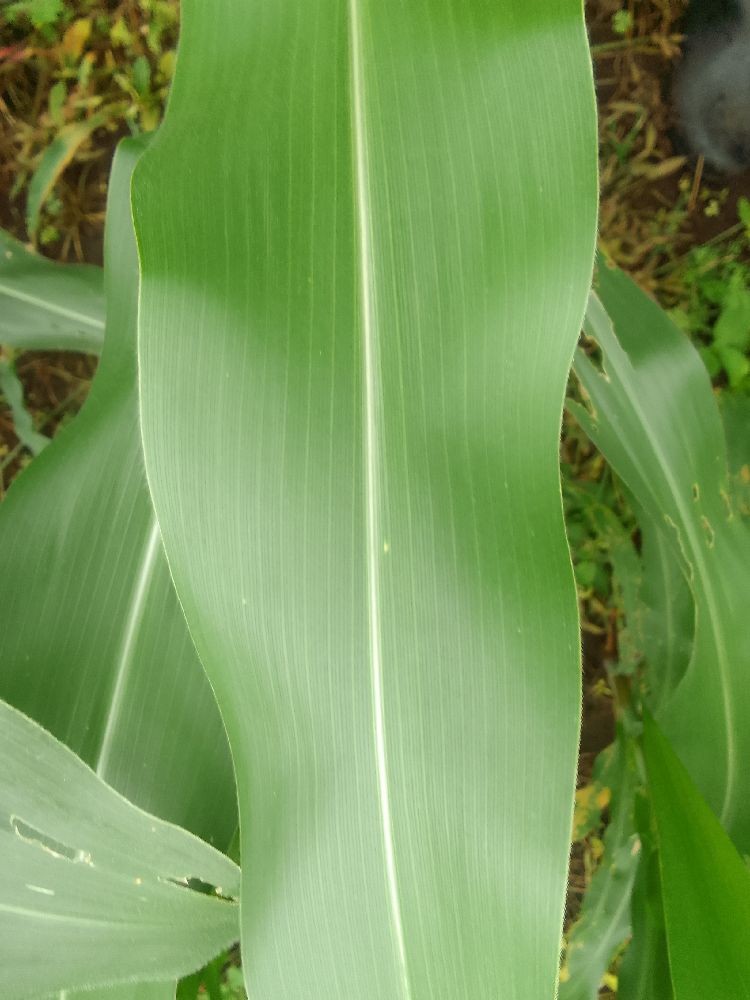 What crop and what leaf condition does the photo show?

maize, healthy
